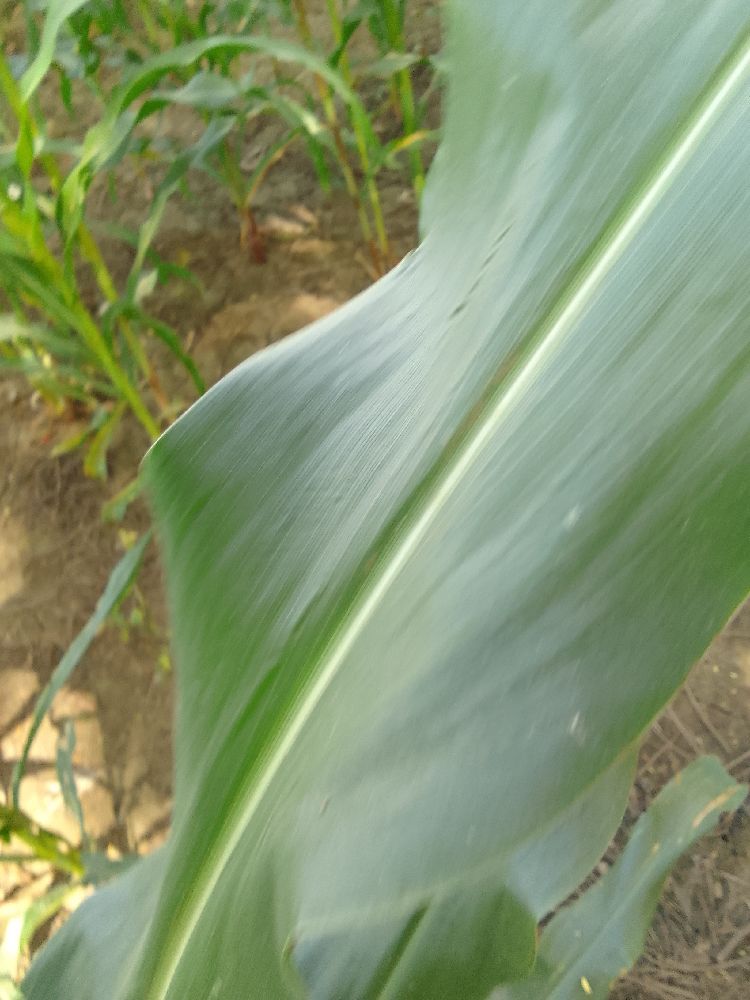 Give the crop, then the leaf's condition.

maize, healthy
